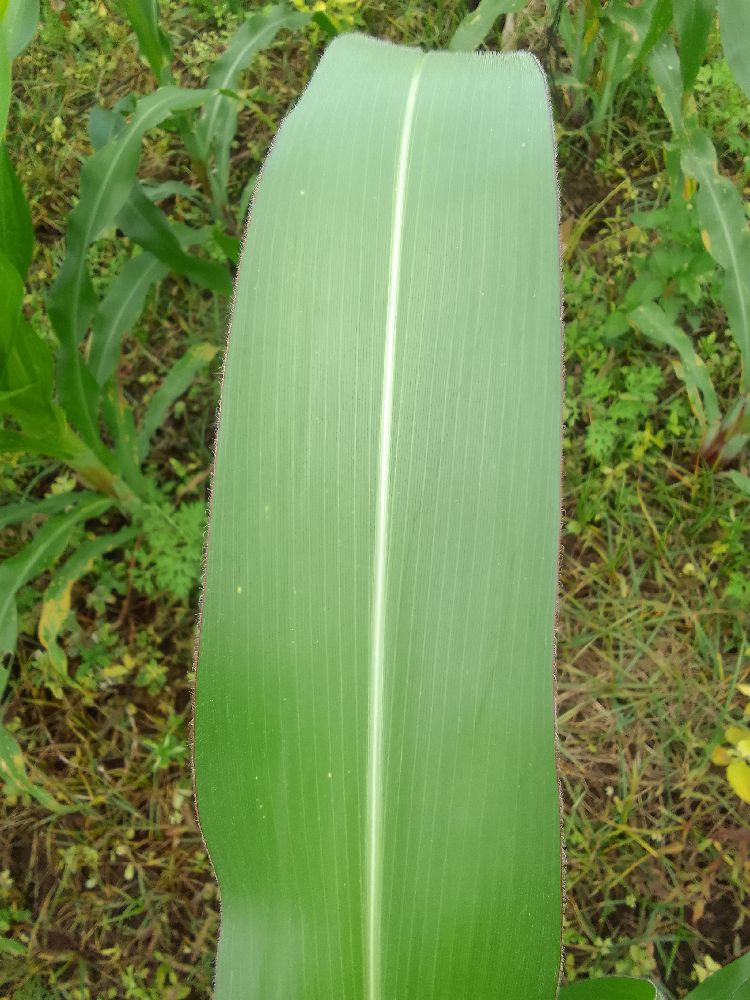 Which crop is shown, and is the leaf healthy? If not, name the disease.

maize, healthy
